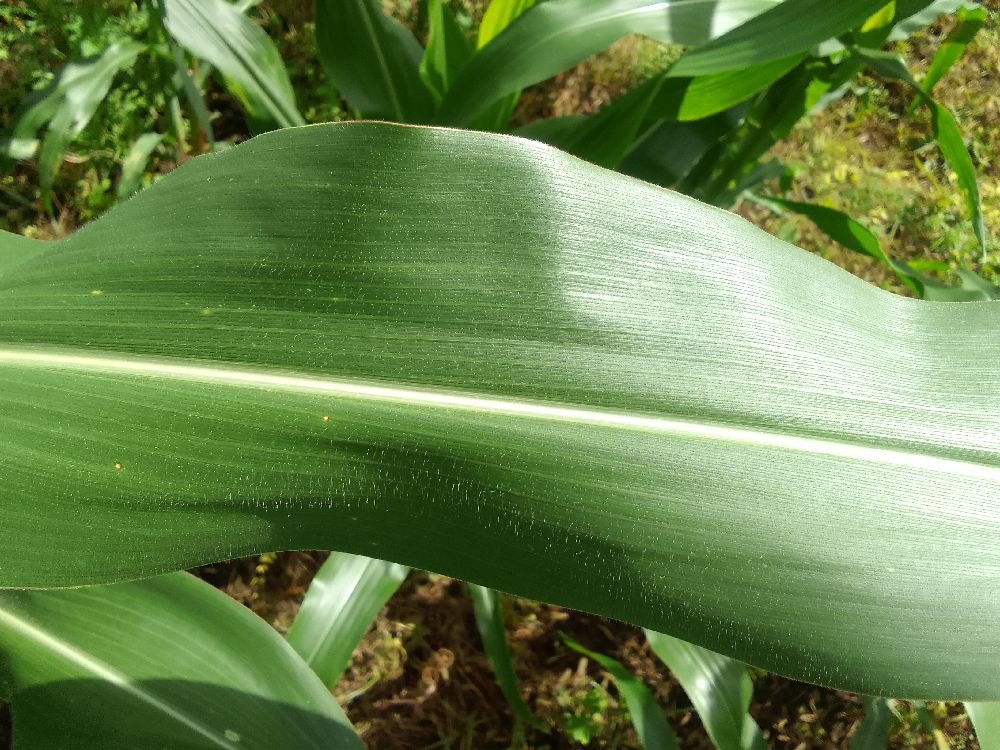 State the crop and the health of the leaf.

maize, healthy
